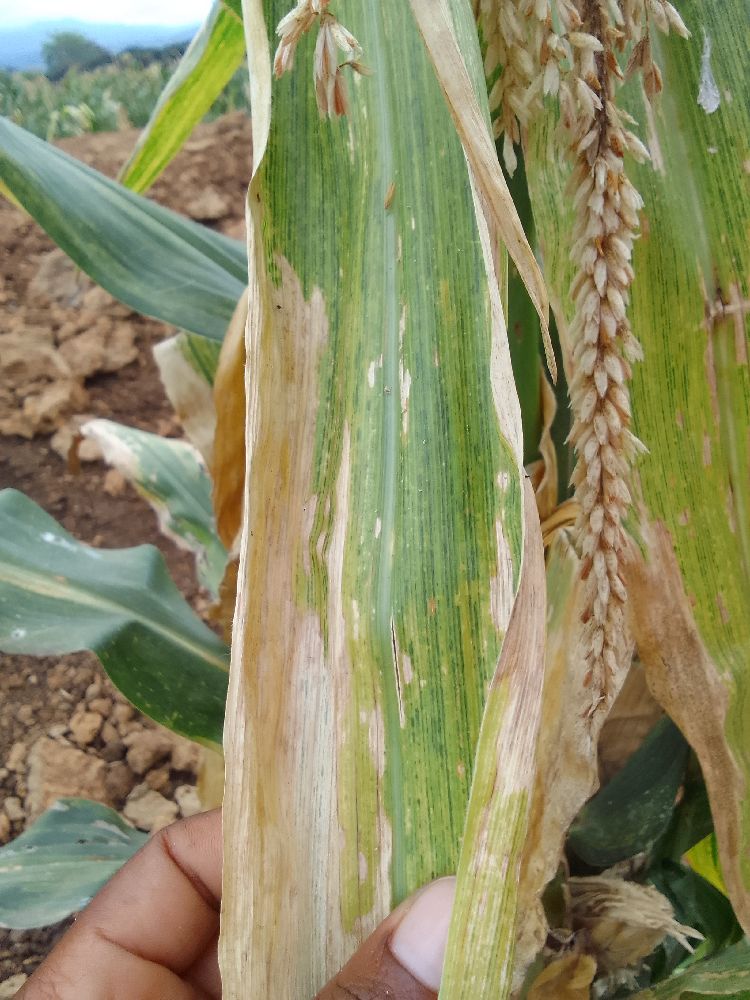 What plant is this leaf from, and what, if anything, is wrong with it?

maize, maize lethal necrosis
